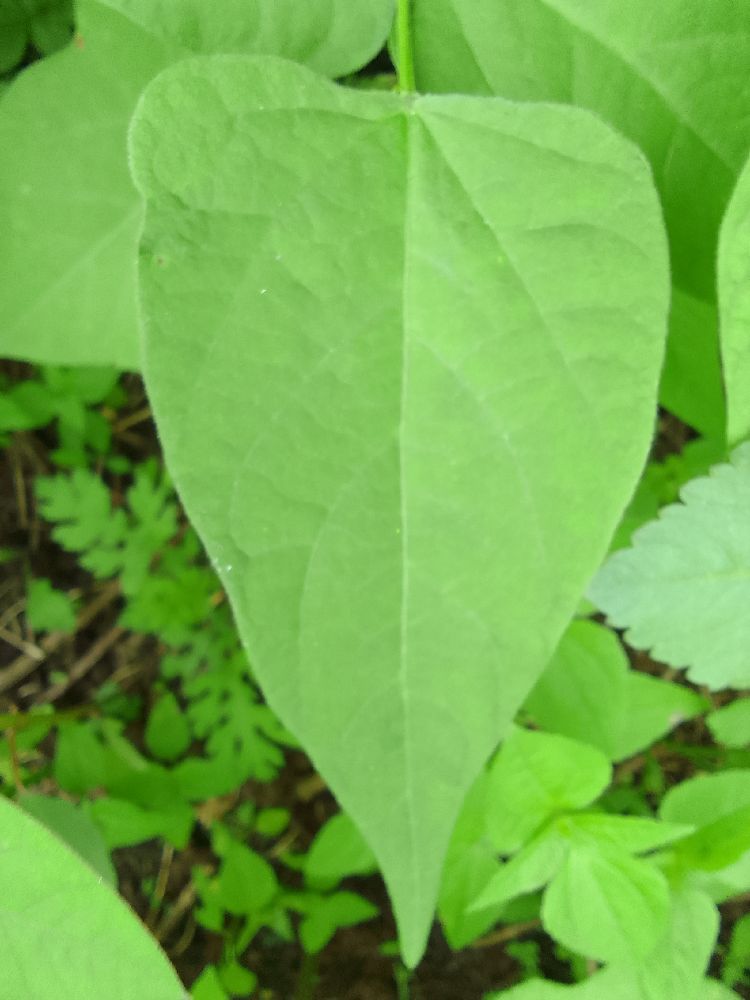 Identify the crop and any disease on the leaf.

common bean, healthy
